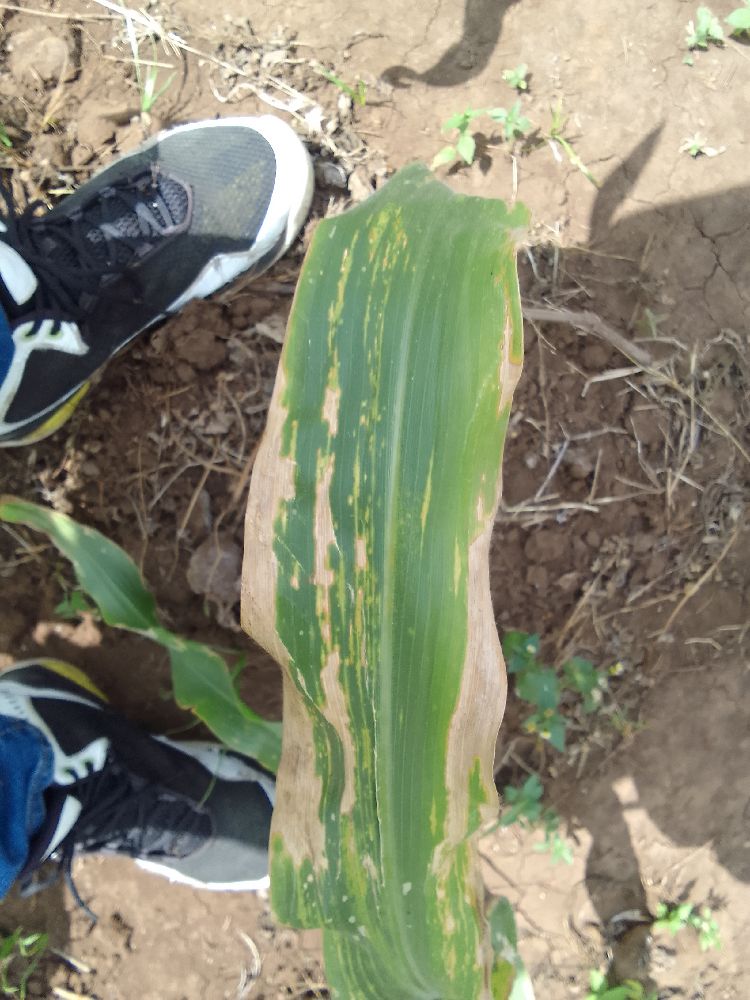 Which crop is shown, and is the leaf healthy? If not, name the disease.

maize, maize lethal necrosis
